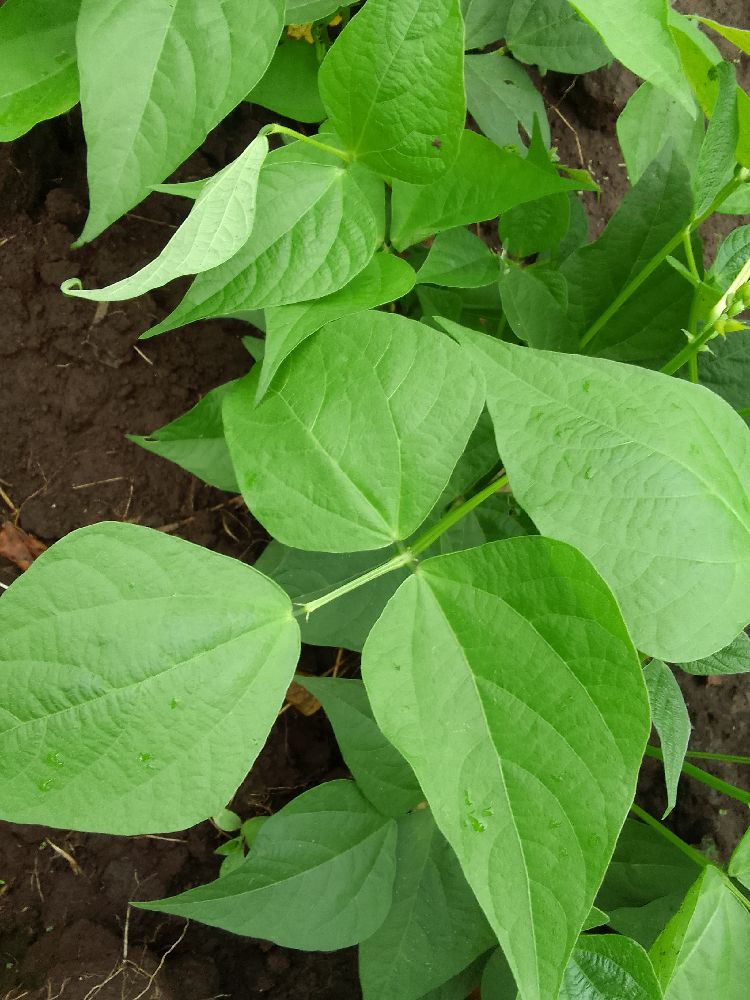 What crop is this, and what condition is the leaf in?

common bean, healthy
